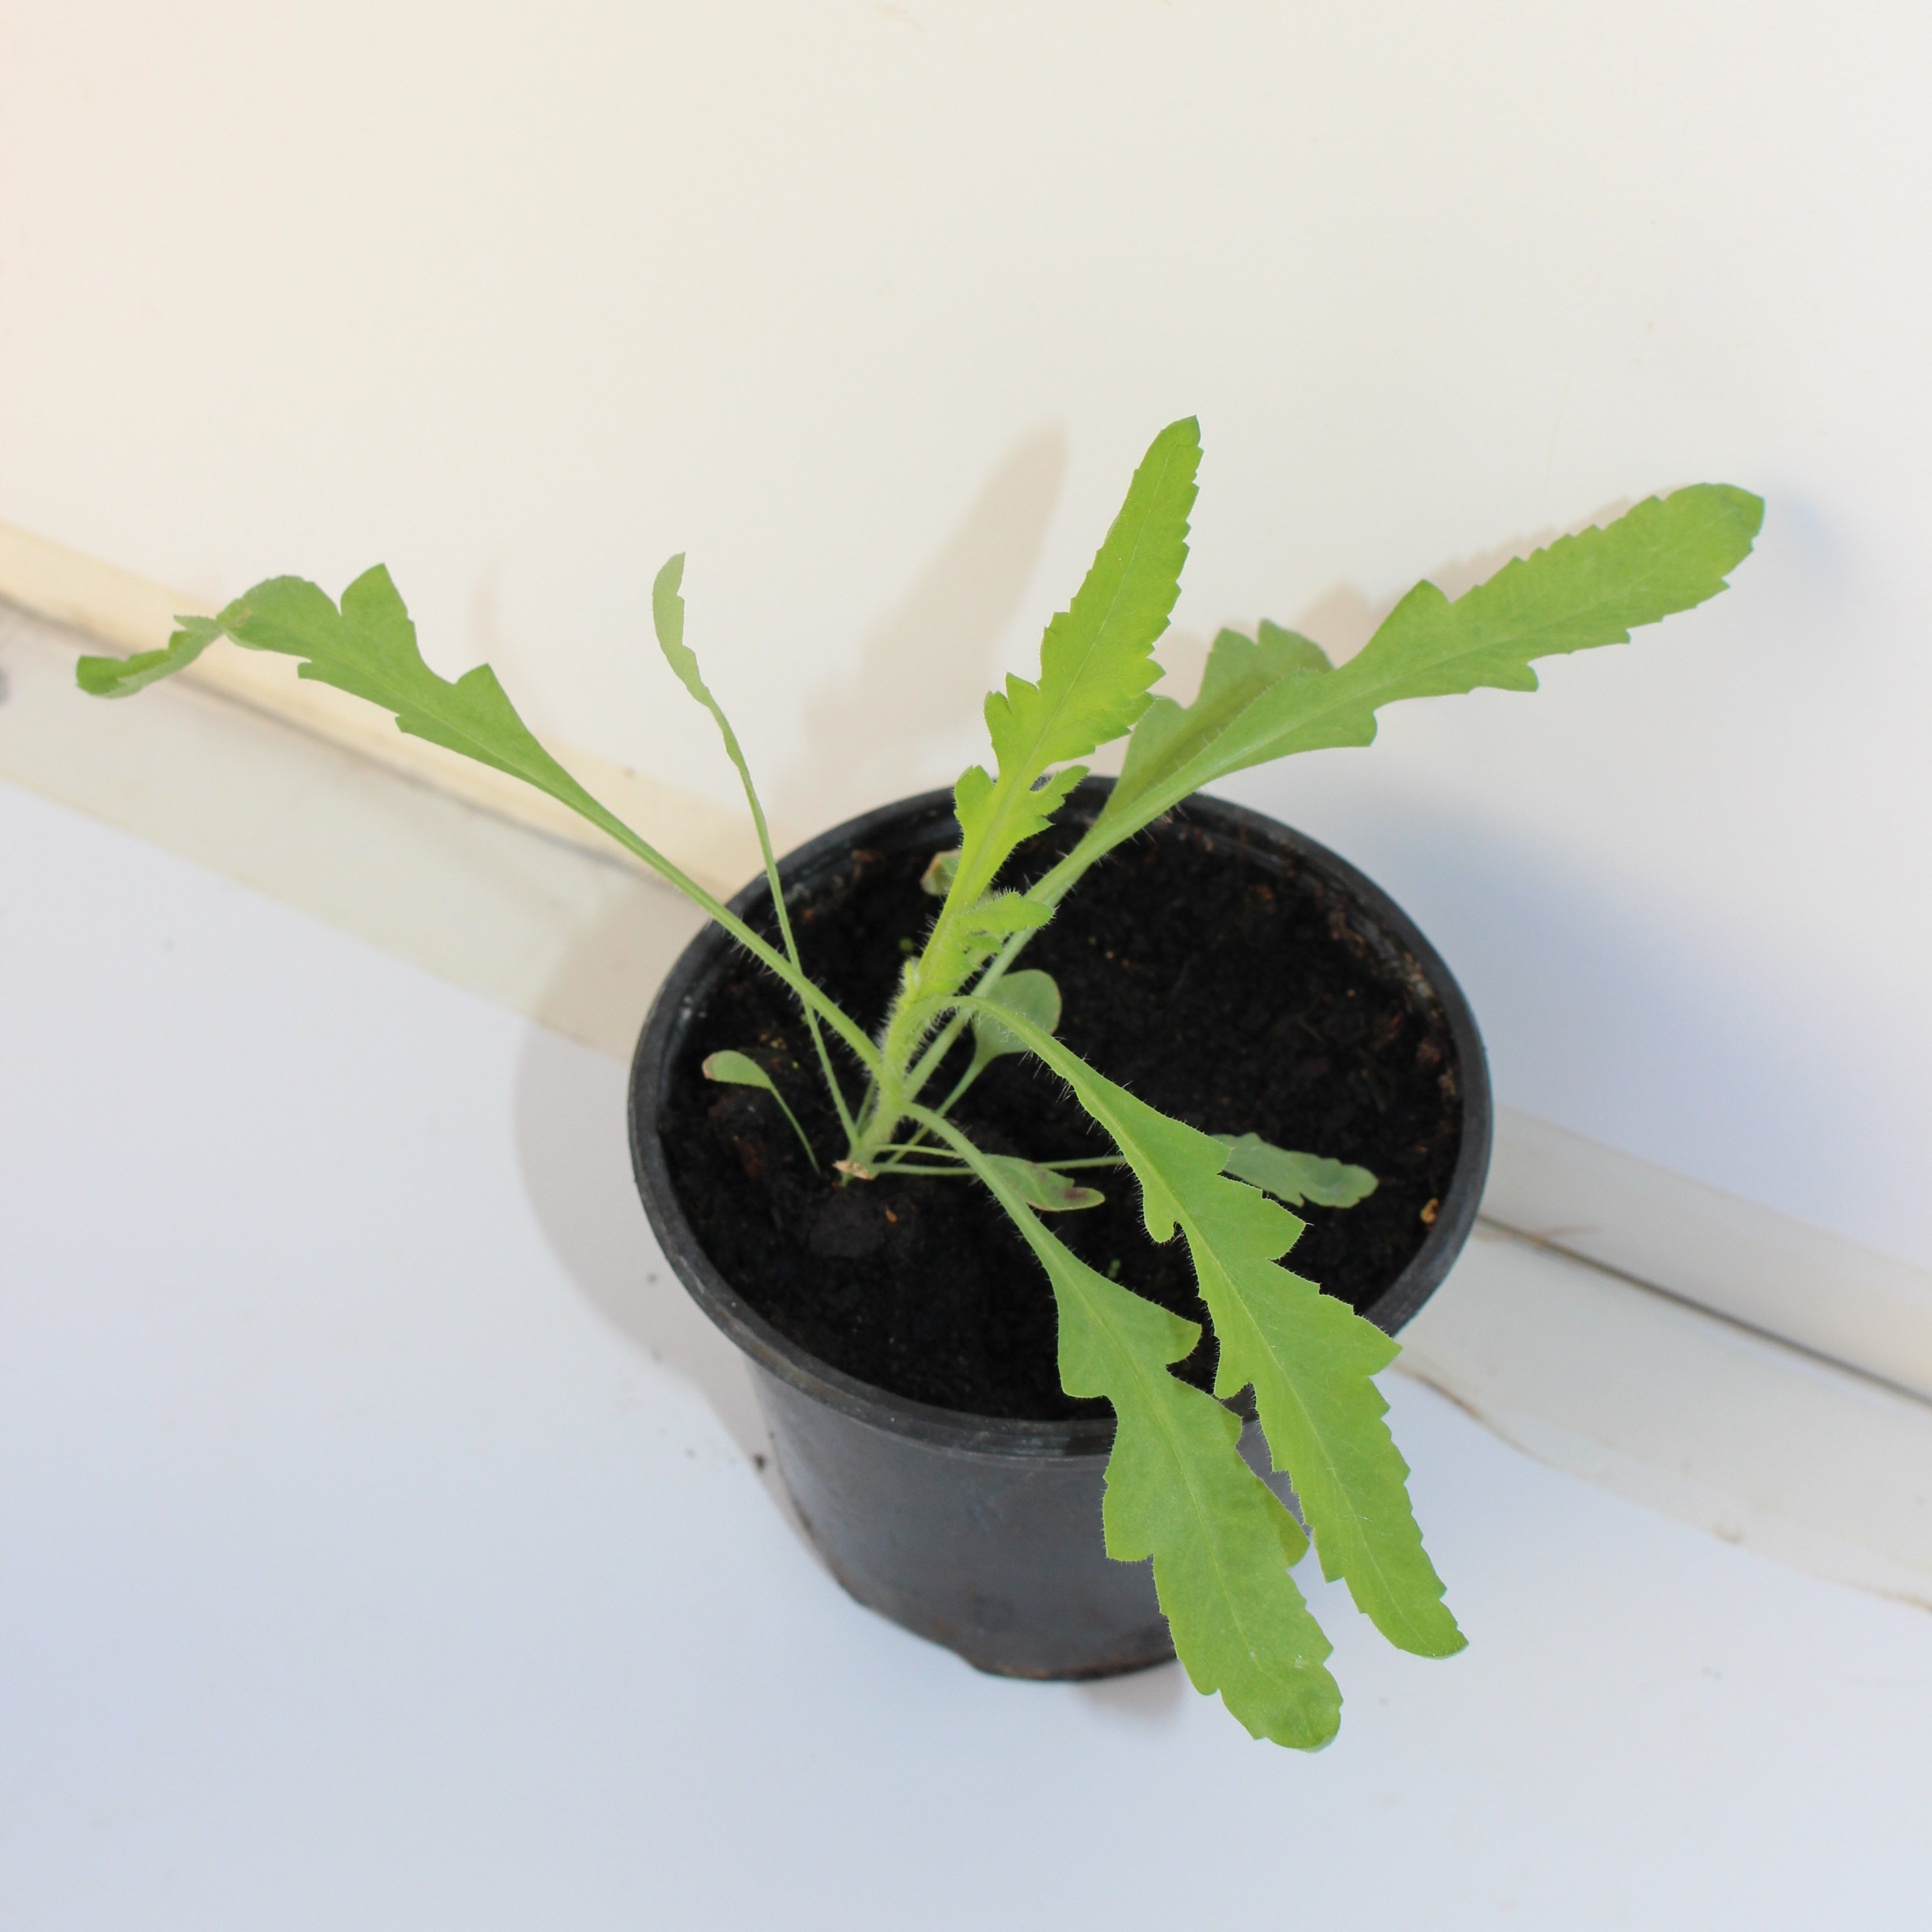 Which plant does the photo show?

Papaver rhoeas
